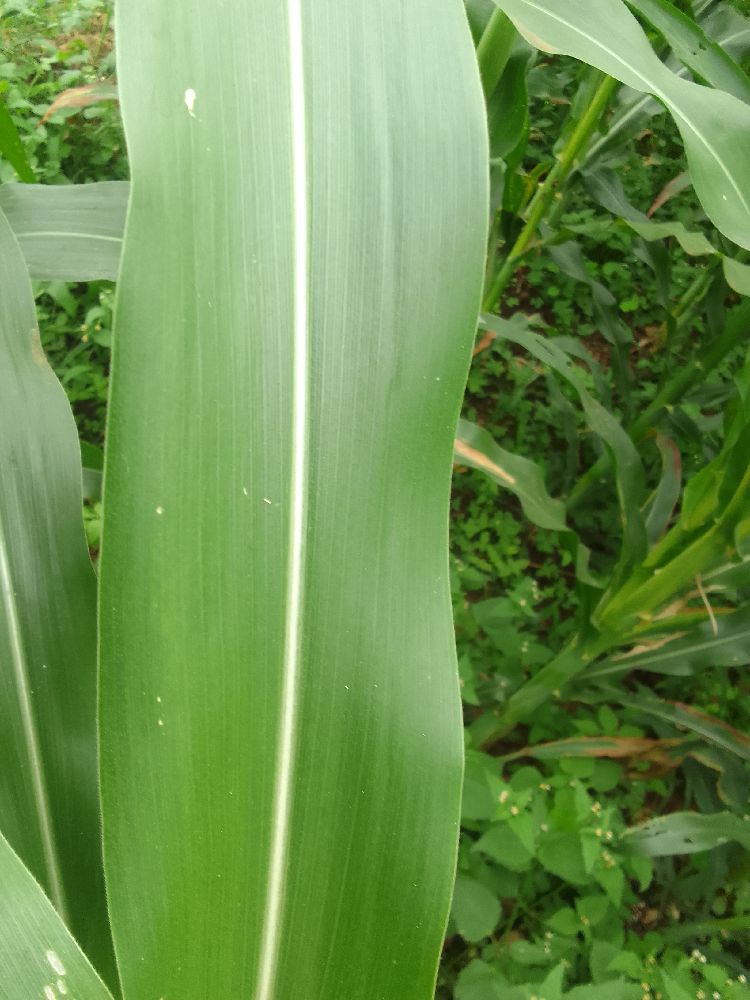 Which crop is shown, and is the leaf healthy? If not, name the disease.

maize, healthy
